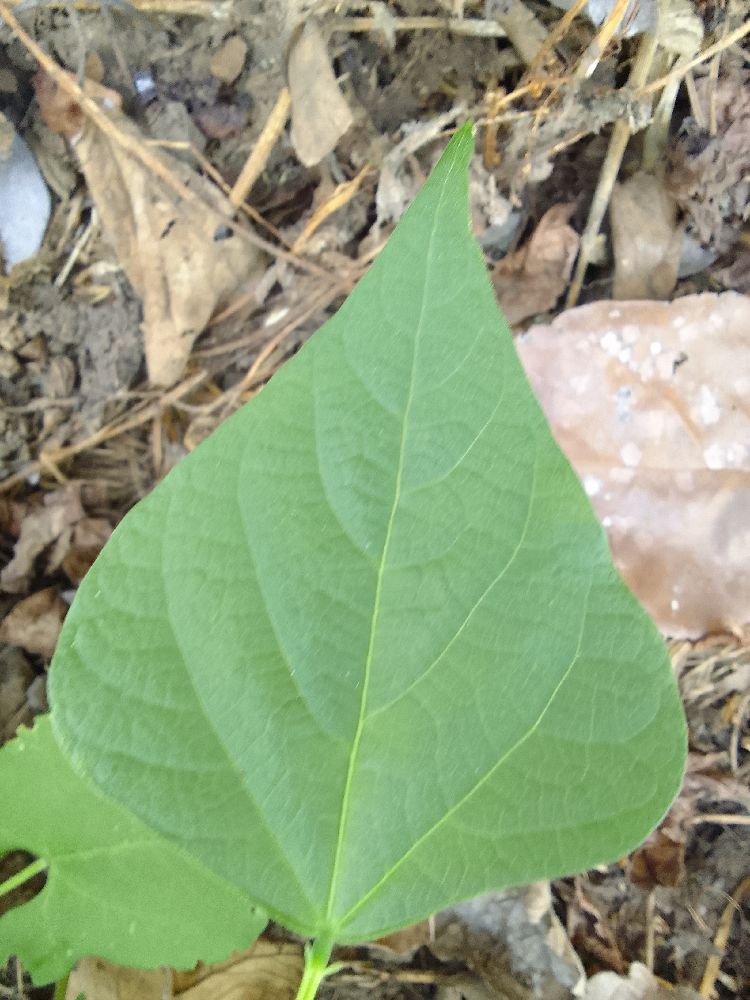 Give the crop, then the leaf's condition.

common bean, healthy
